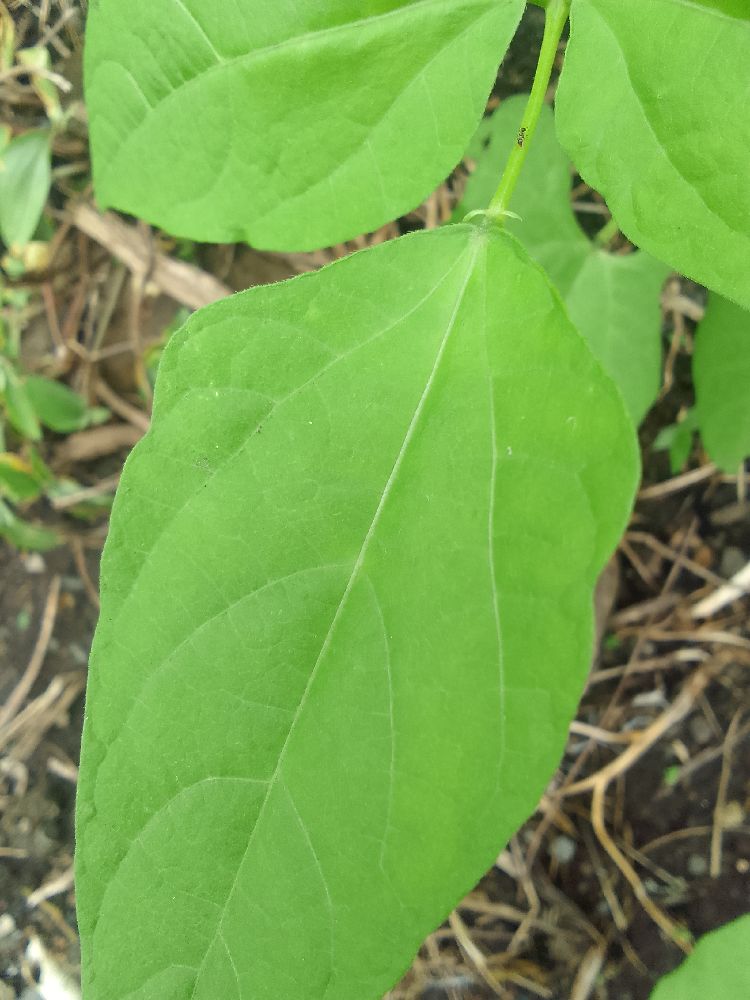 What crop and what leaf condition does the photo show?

common bean, healthy
